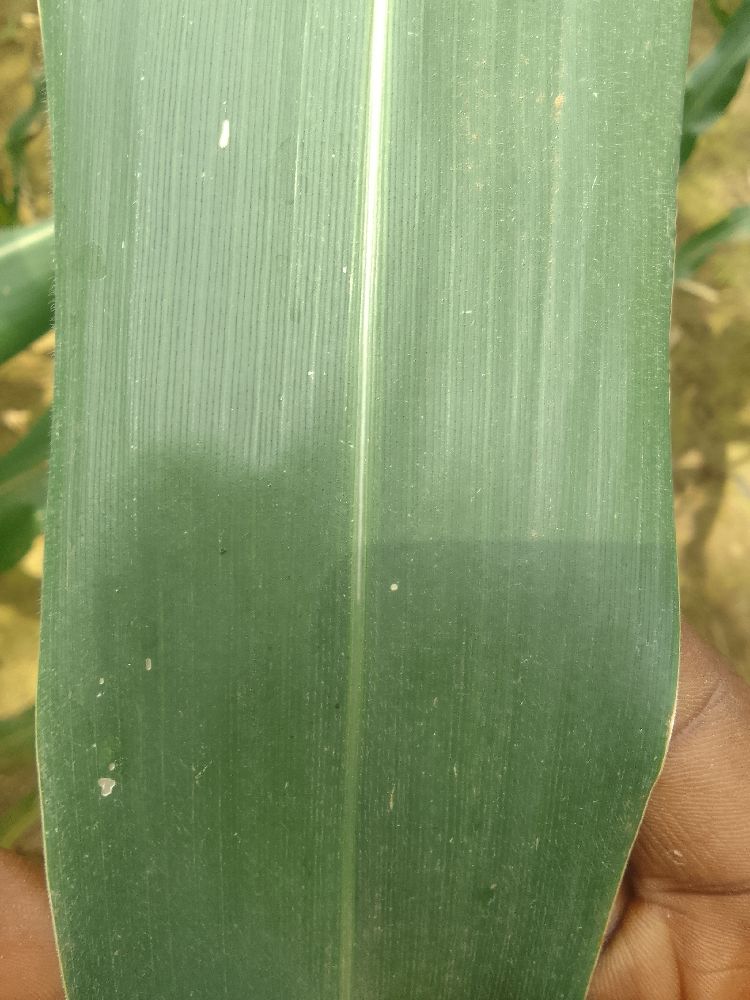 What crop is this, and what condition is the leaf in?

maize, healthy
